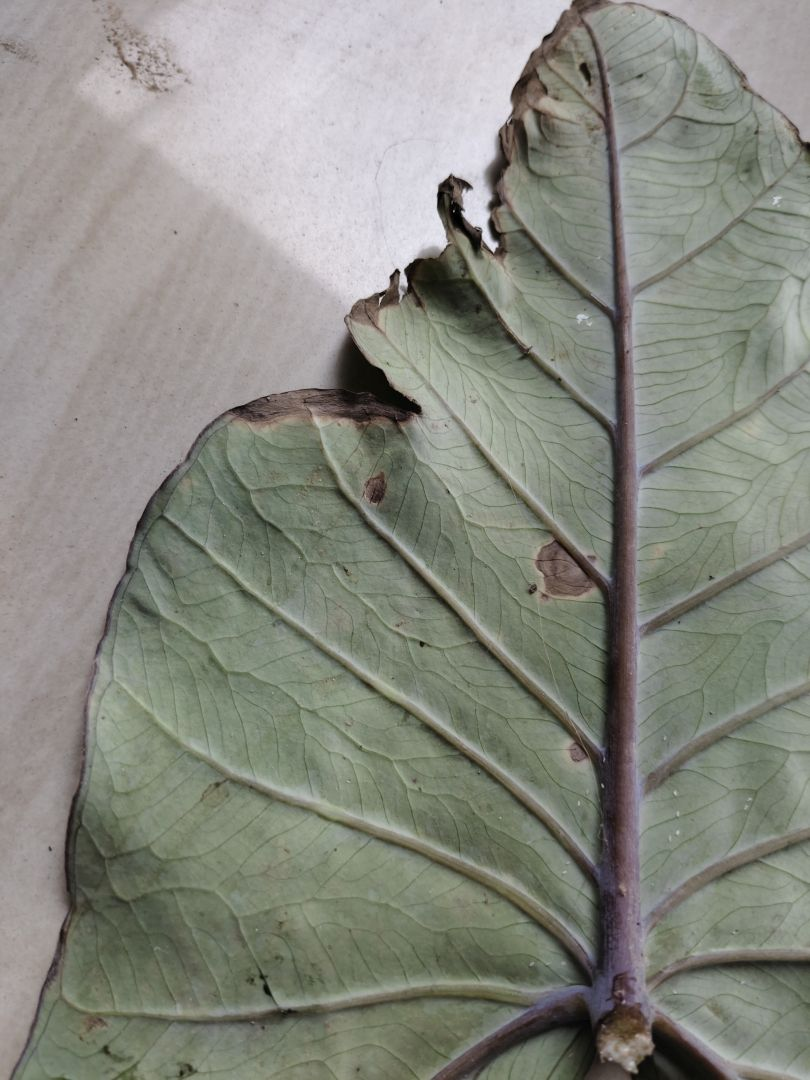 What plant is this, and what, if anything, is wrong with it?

taro, leaf blight
